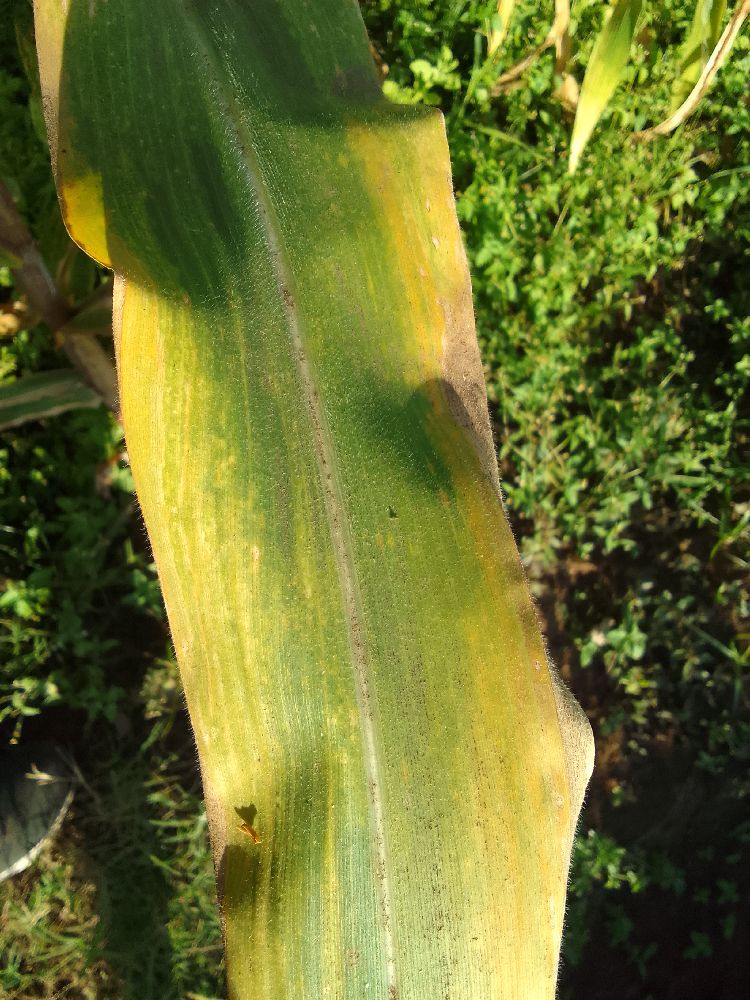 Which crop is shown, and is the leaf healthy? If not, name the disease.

maize, maize lethal necrosis
